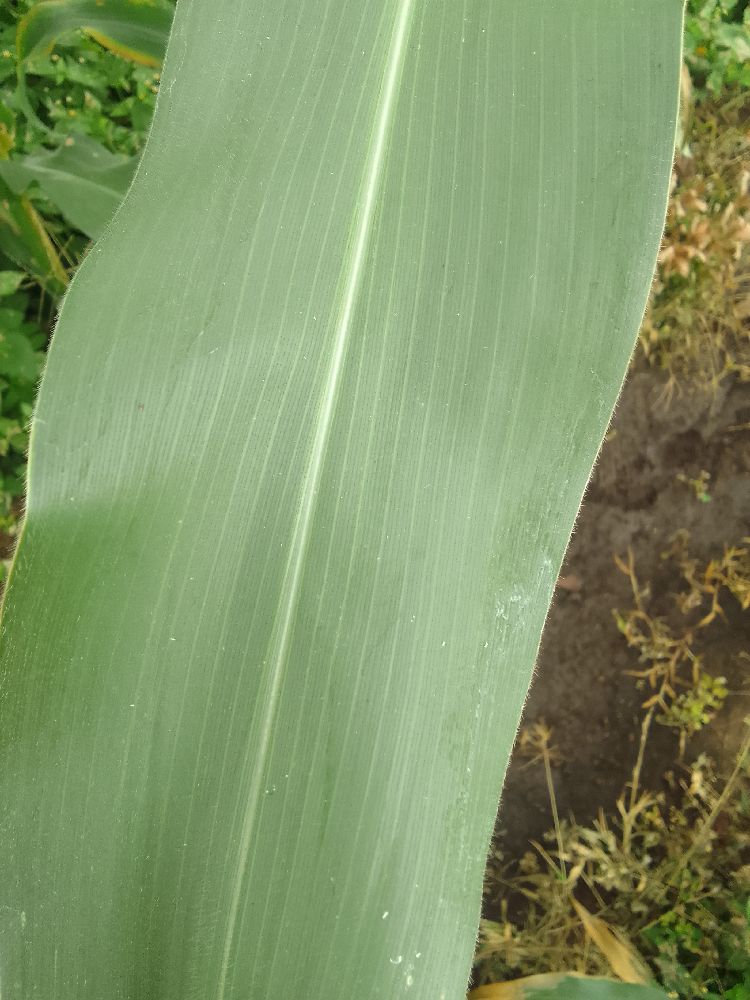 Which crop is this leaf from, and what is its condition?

maize, healthy
